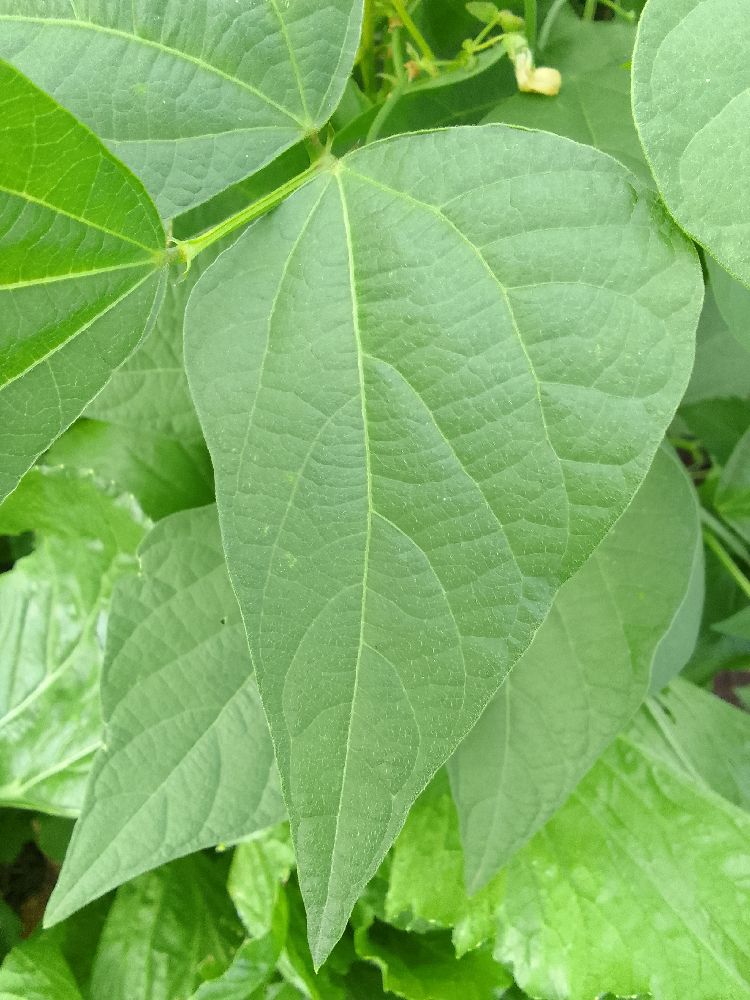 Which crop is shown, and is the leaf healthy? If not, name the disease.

common bean, healthy
